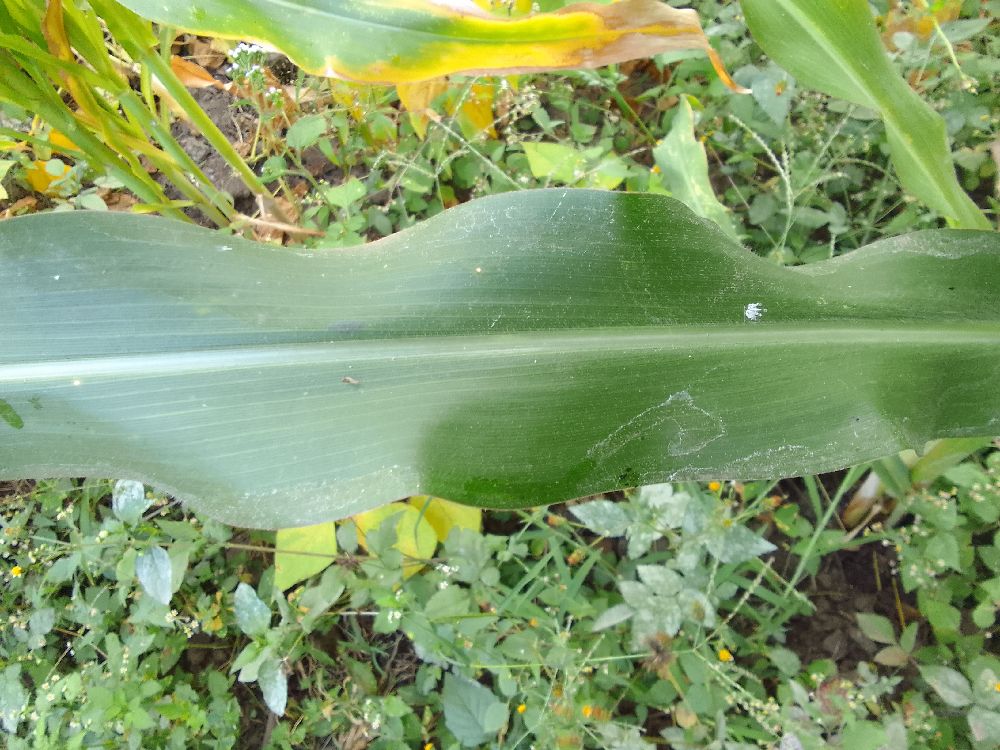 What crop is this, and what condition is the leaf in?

maize, healthy
